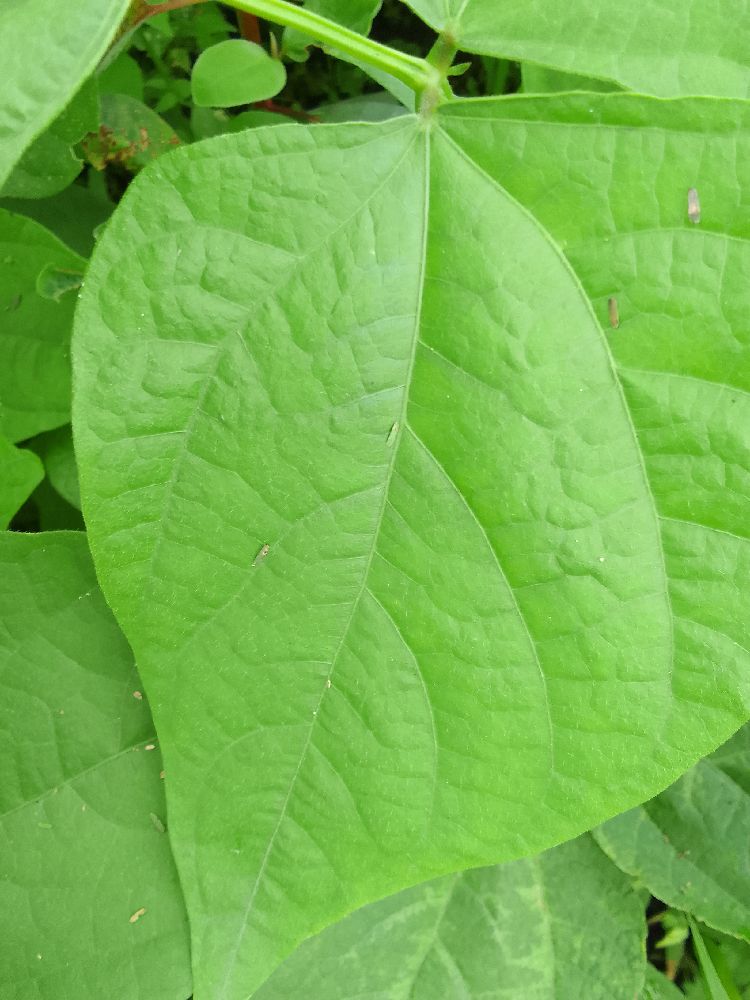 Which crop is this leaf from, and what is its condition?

common bean, healthy
